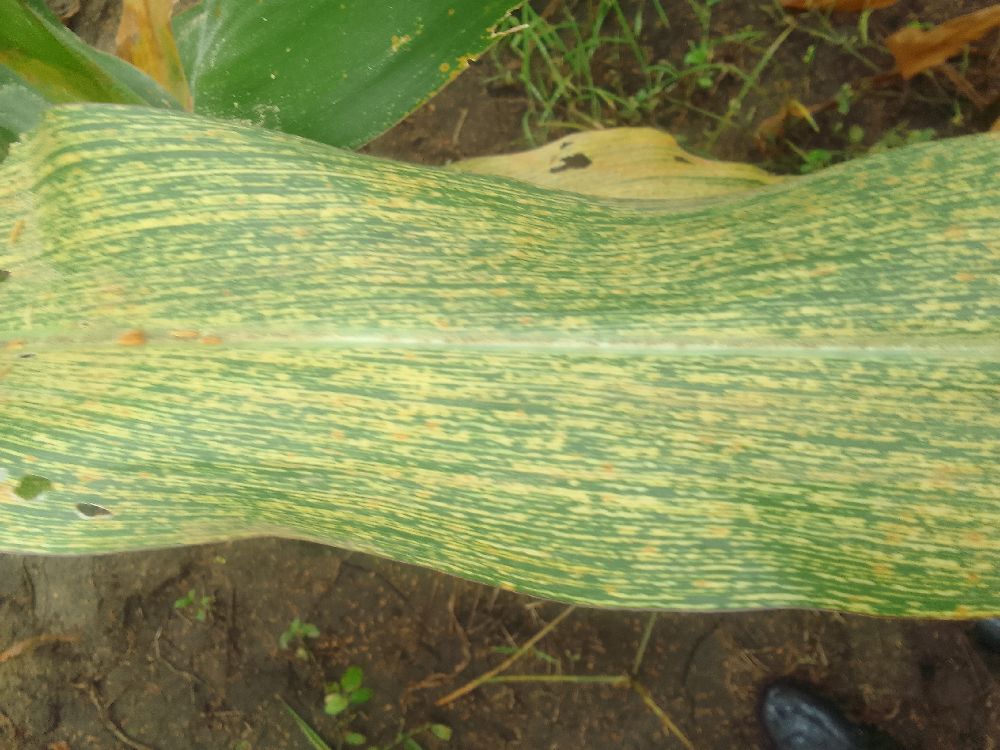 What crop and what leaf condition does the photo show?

maize, maize streak virus
